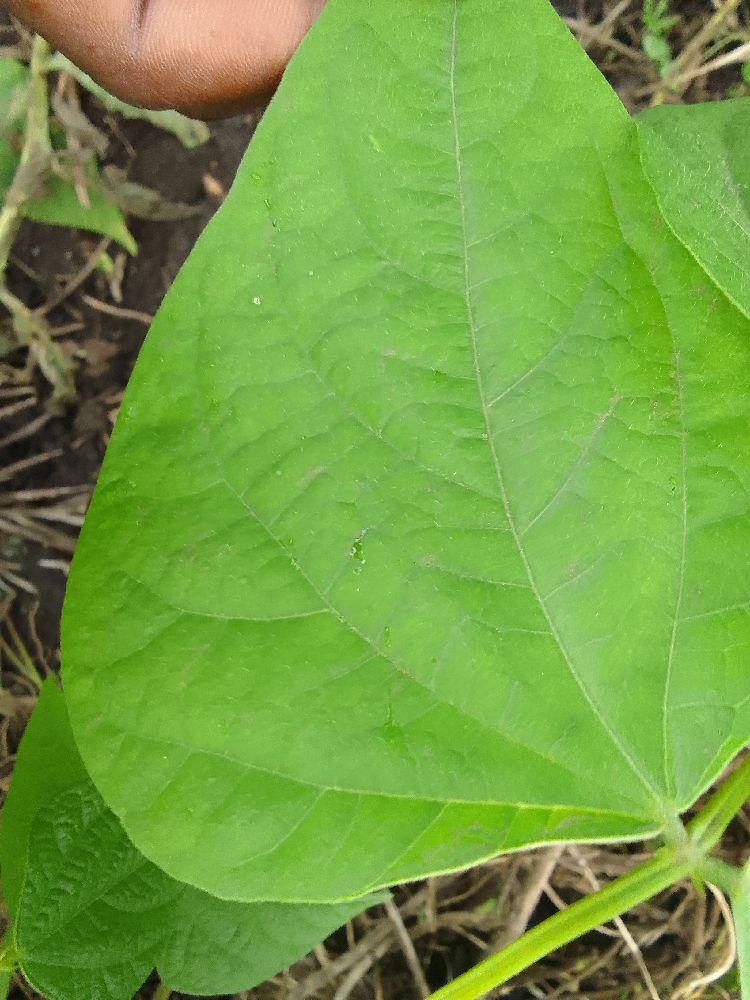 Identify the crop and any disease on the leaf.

common bean, healthy
